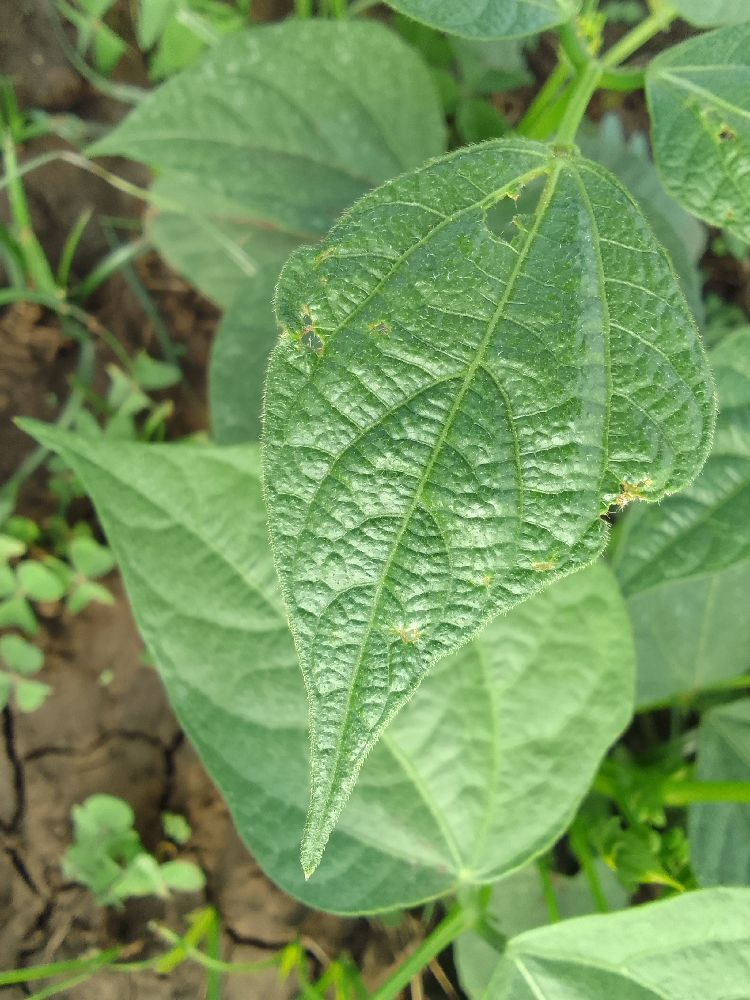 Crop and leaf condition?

common bean, healthy
